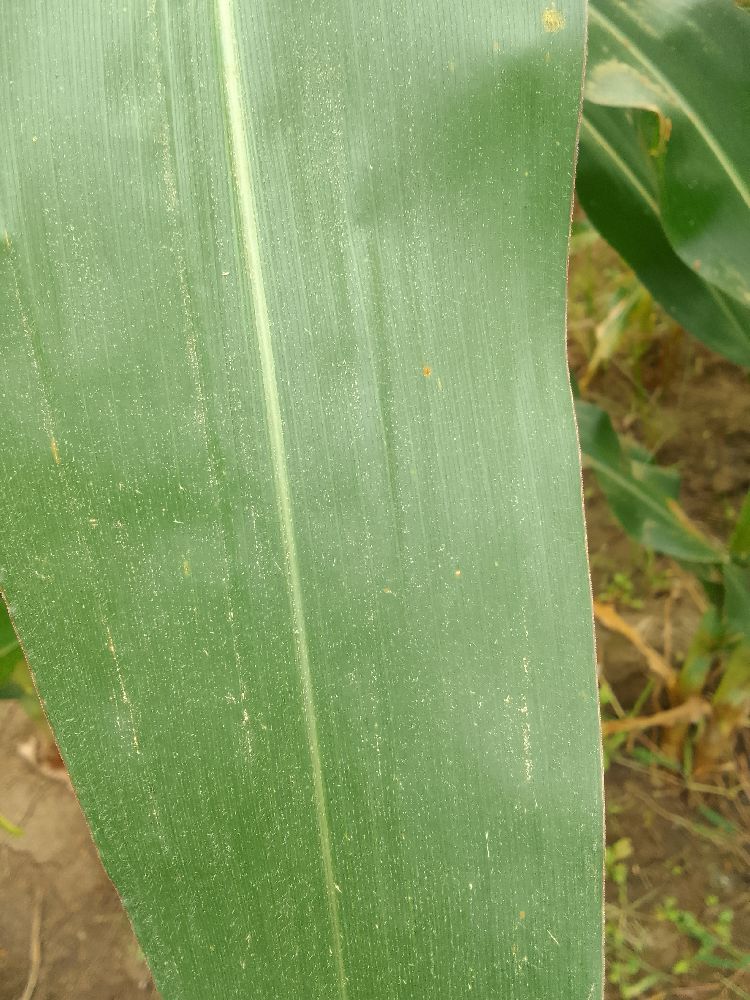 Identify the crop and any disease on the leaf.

maize, healthy
